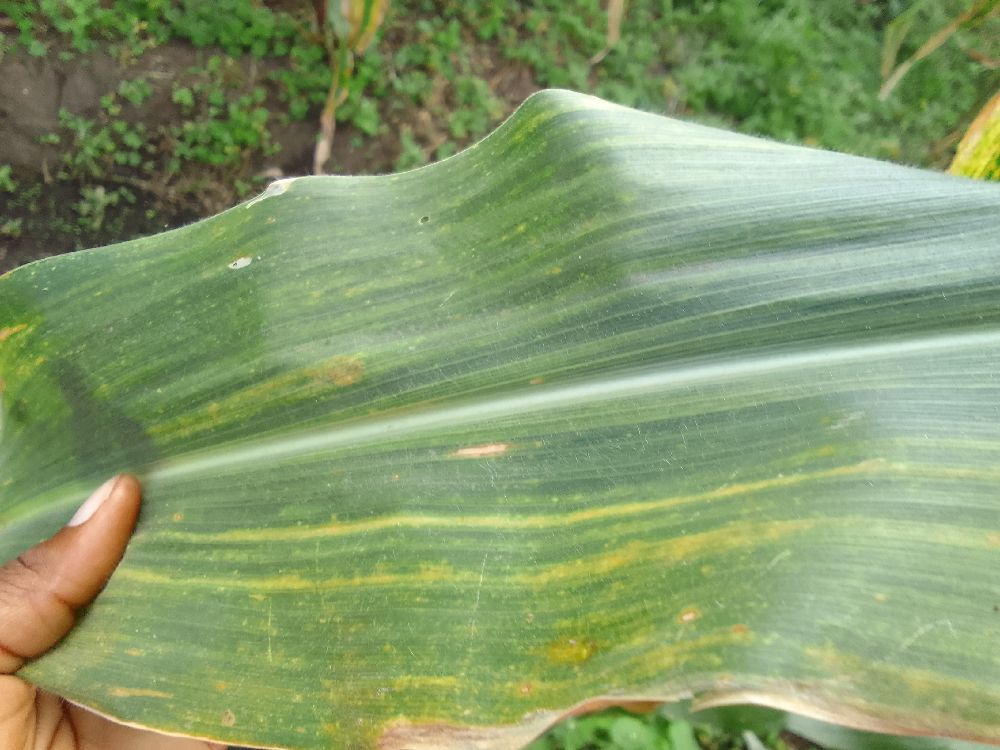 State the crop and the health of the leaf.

maize, maize lethal necrosis
